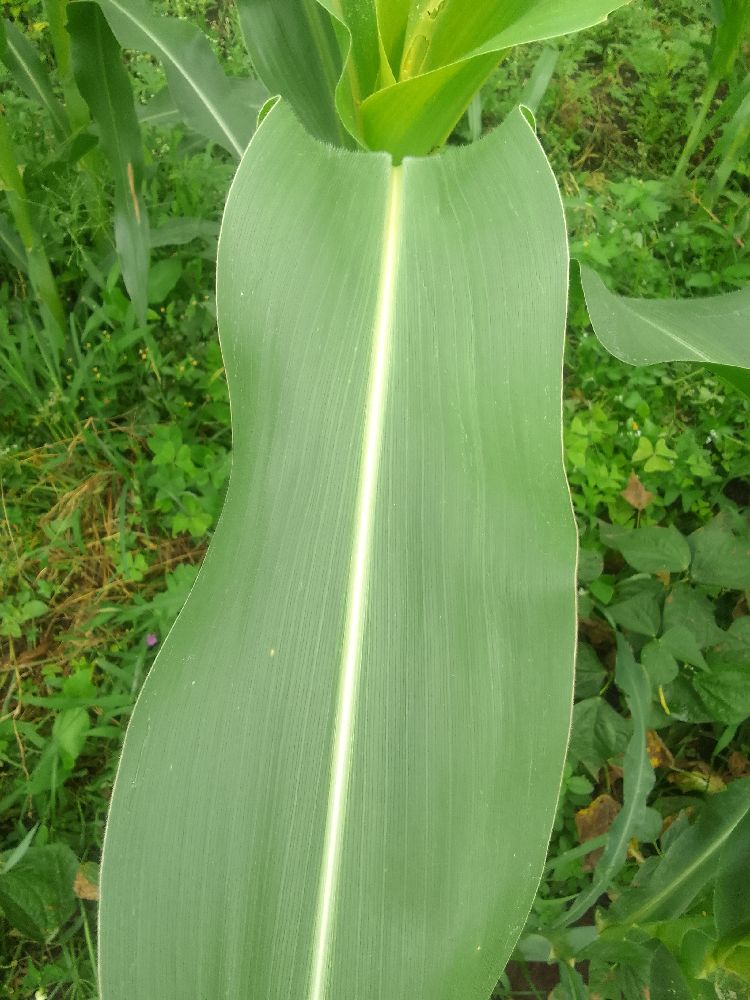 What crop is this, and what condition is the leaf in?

maize, healthy
